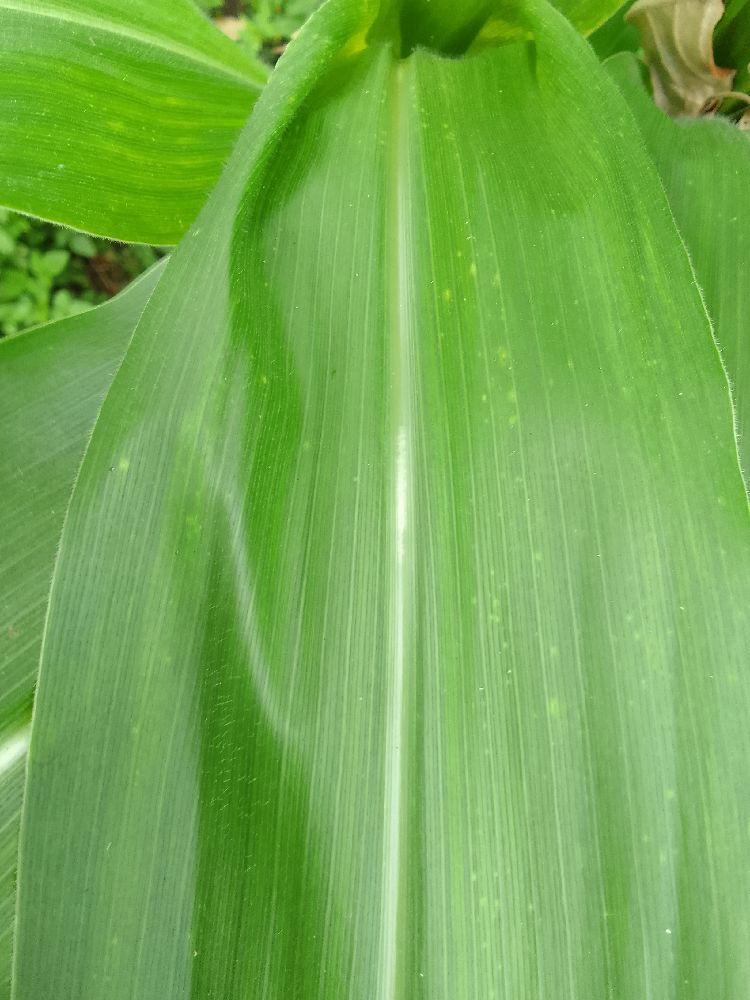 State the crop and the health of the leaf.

maize, healthy
